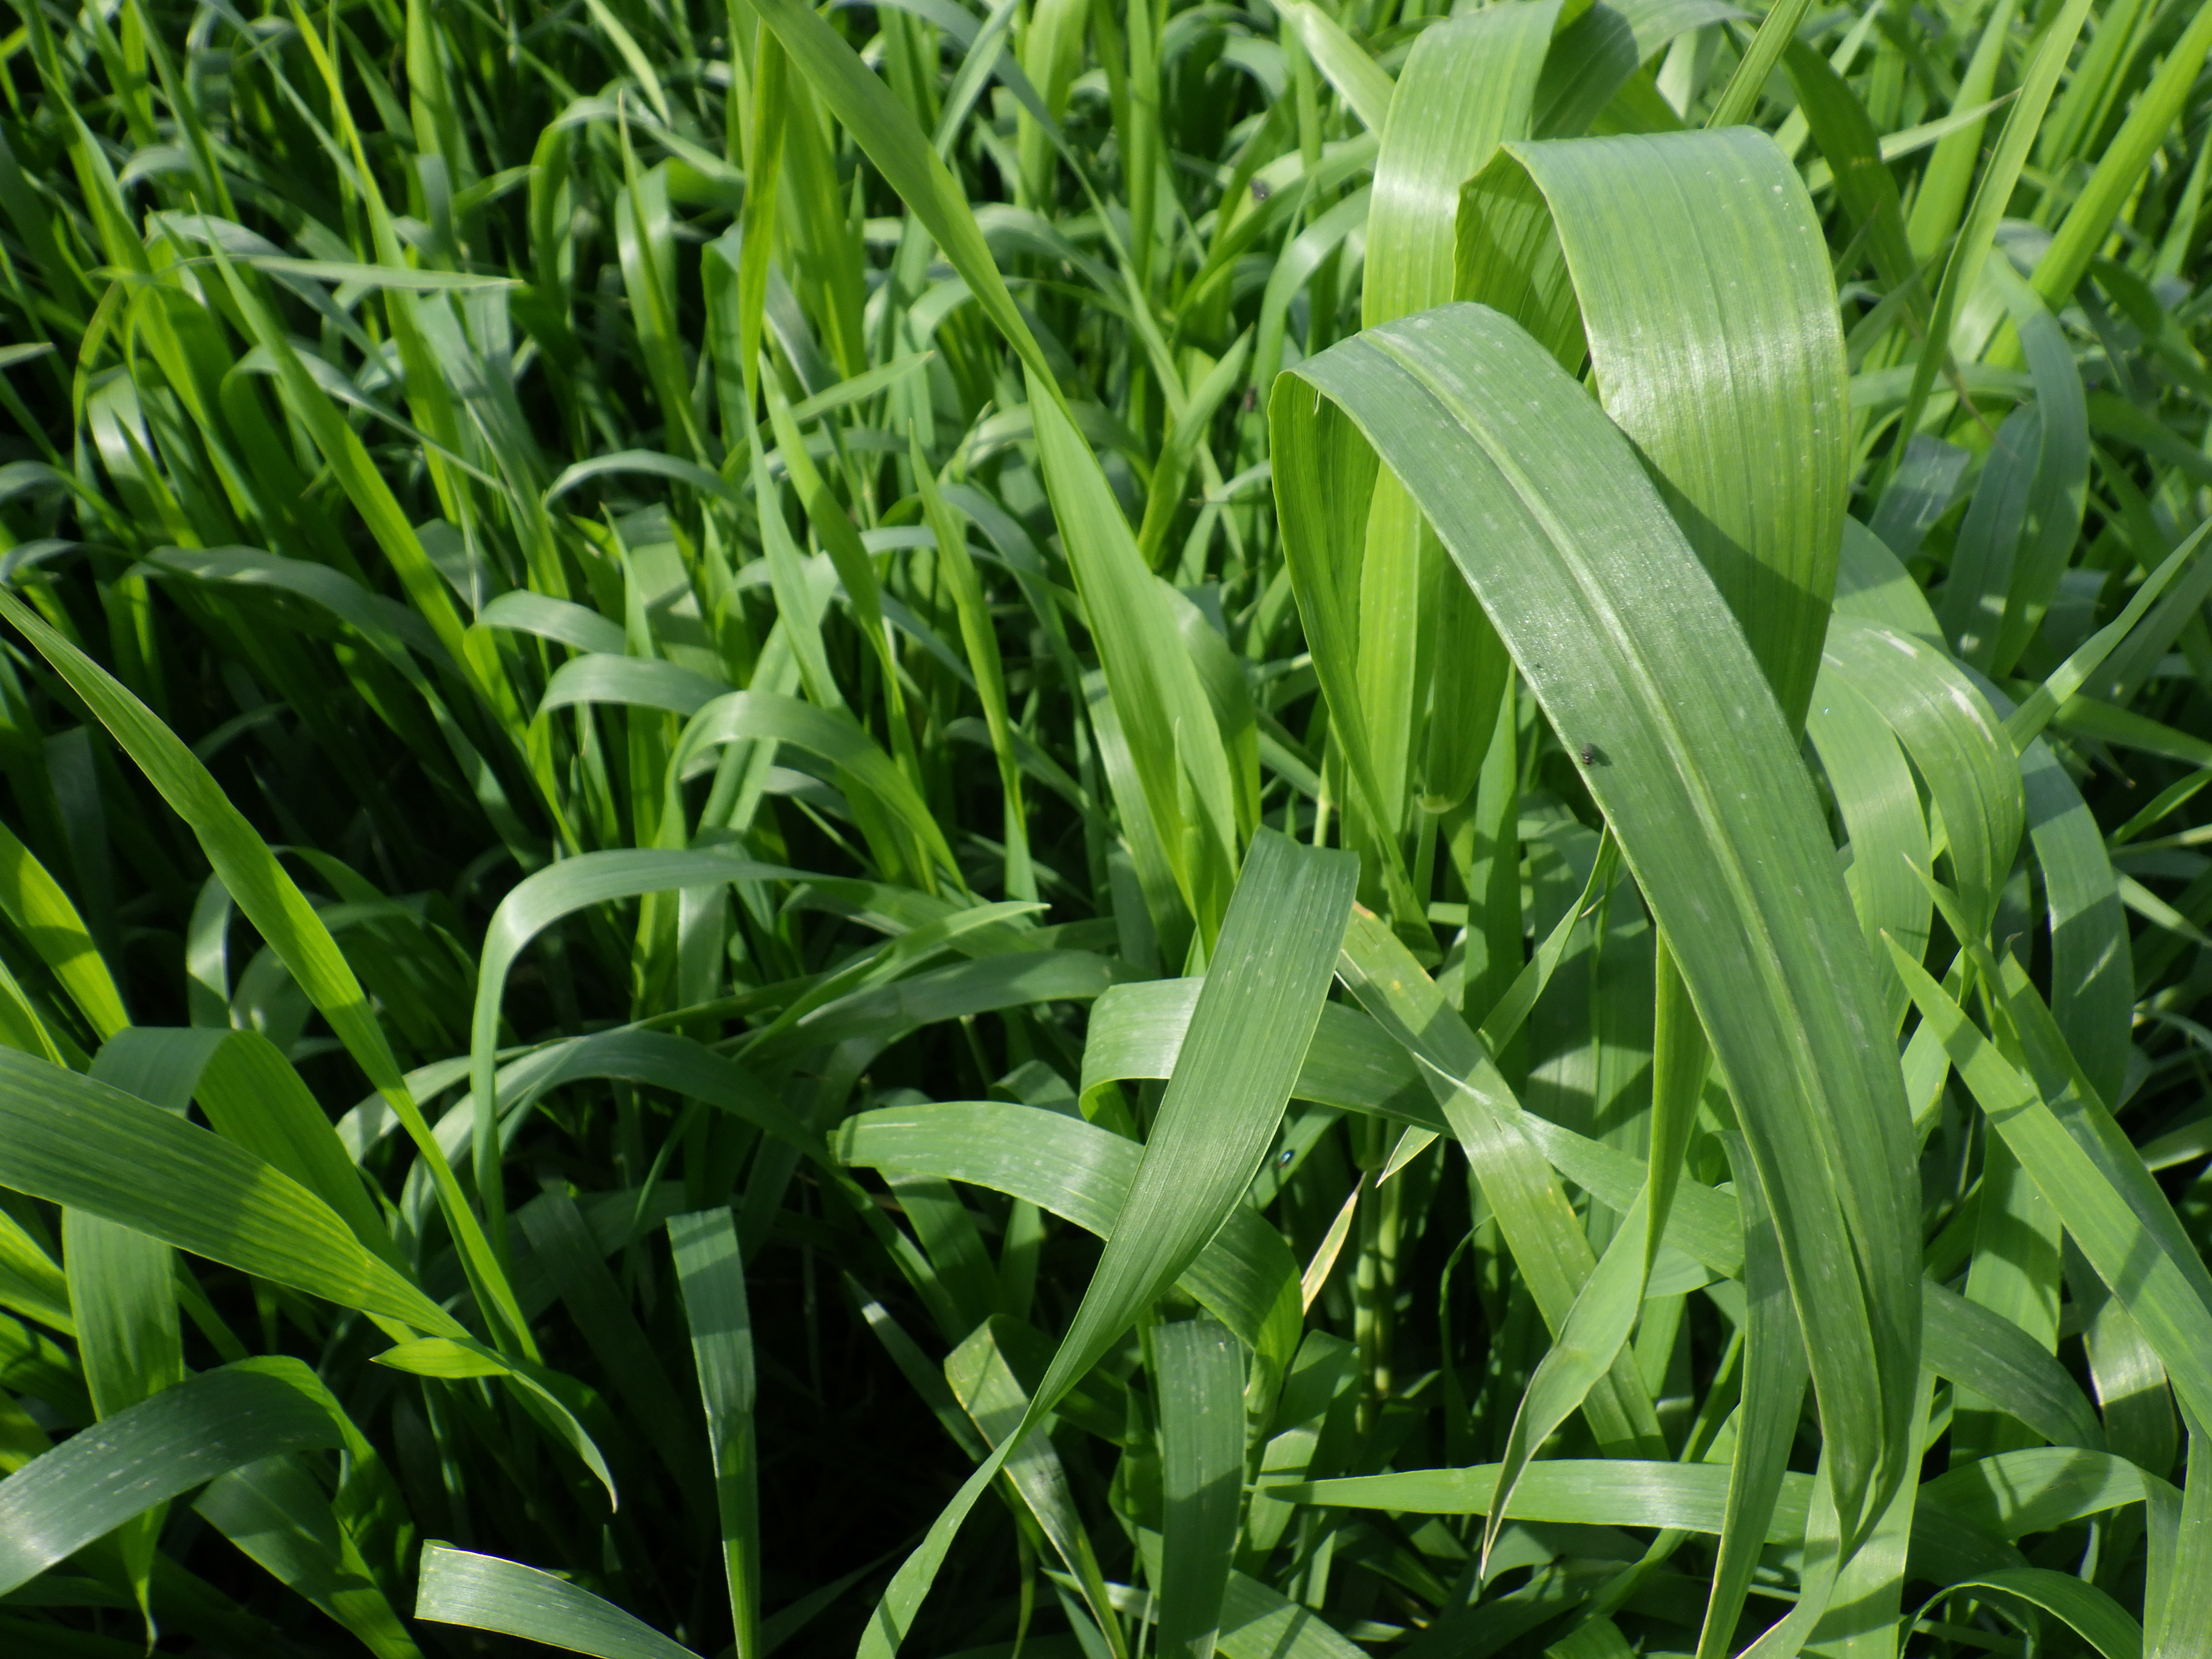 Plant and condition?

wheat, healthy
